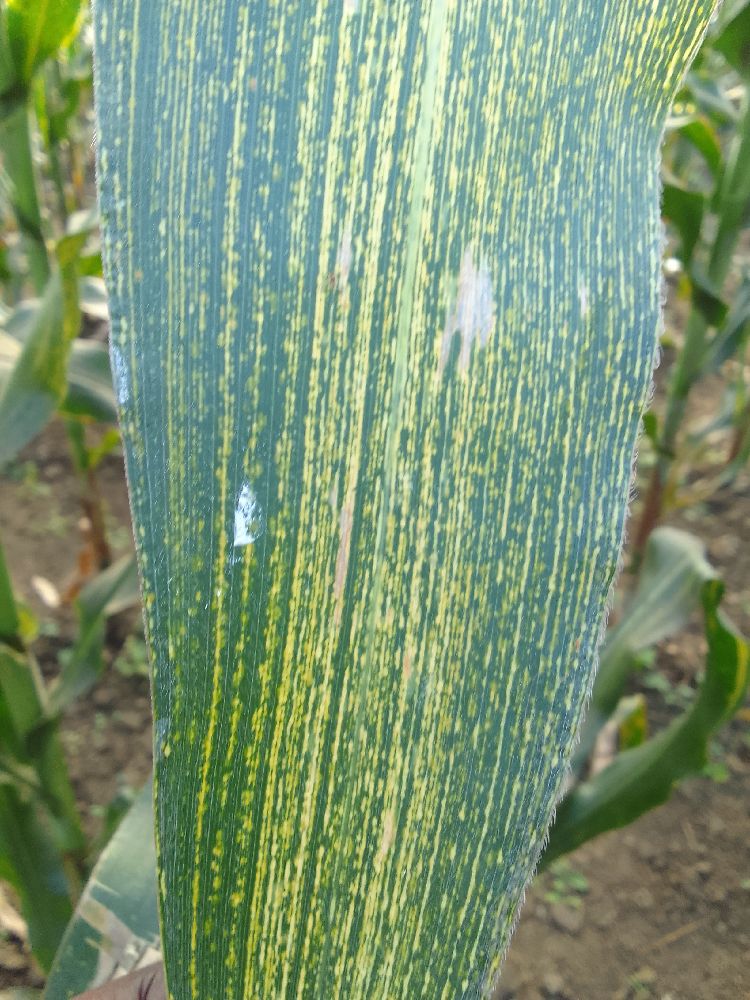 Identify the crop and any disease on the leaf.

maize, maize streak virus
